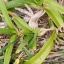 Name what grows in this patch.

grass
